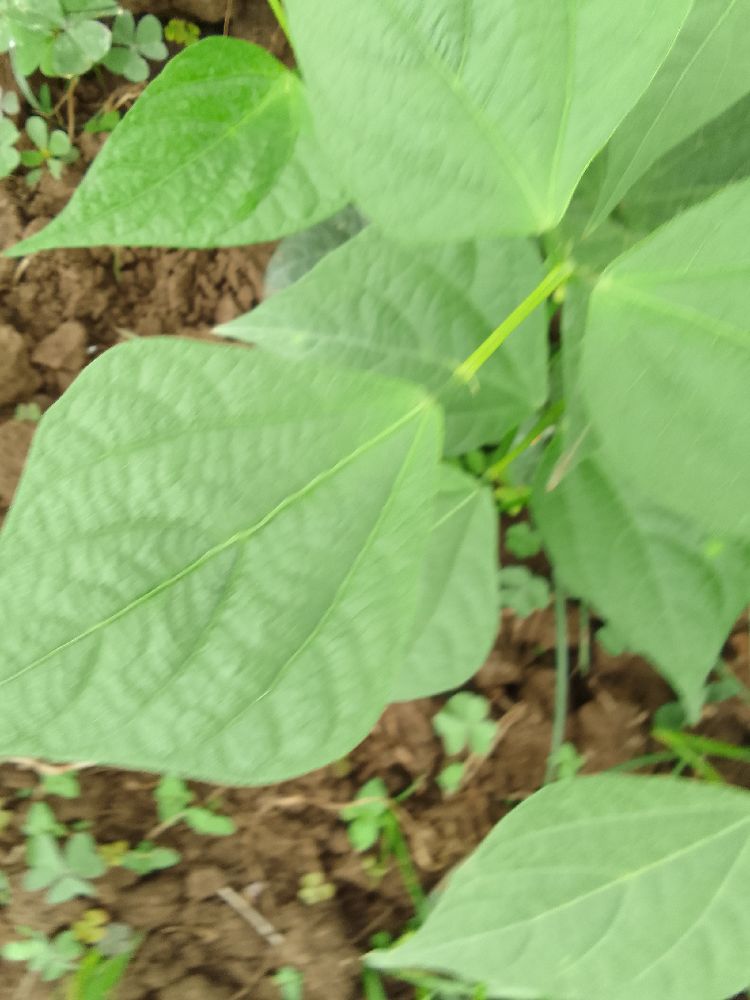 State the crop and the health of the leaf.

common bean, healthy
